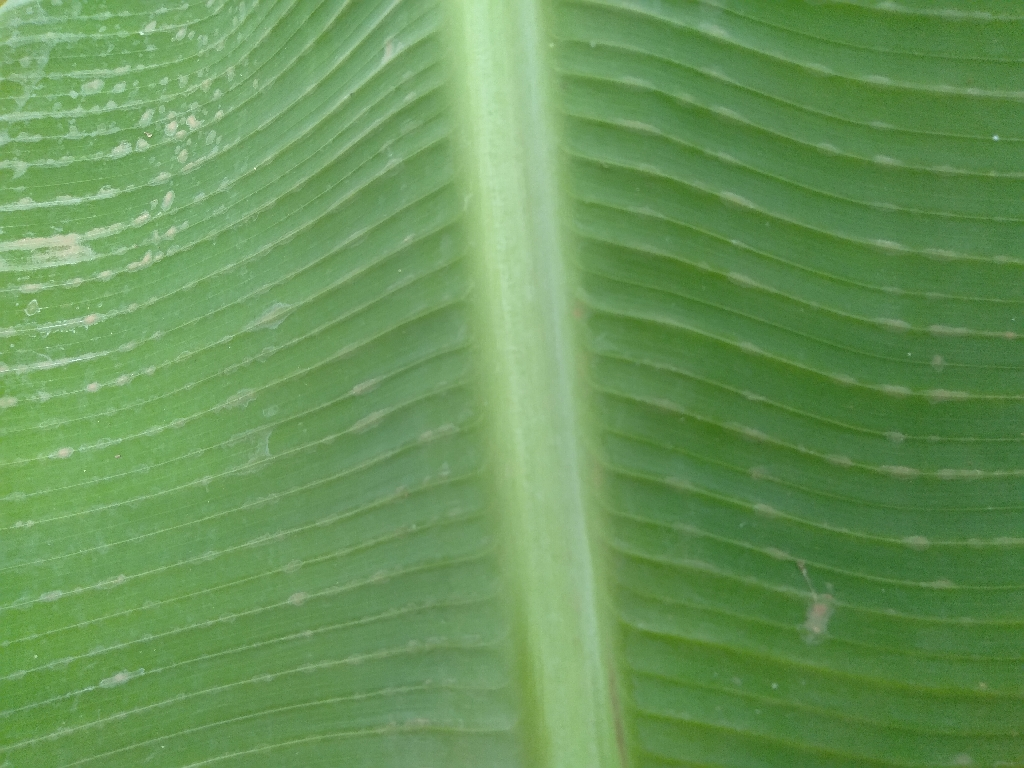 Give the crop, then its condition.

banana, healthy
